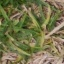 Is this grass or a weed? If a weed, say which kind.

grass
